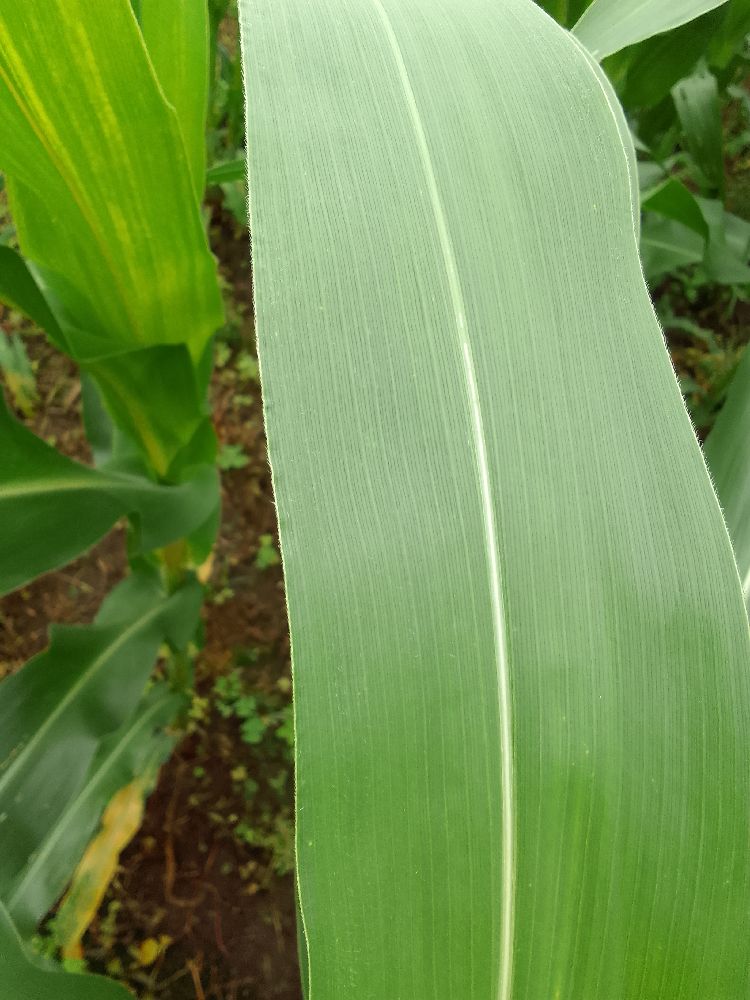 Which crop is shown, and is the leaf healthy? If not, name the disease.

maize, healthy
